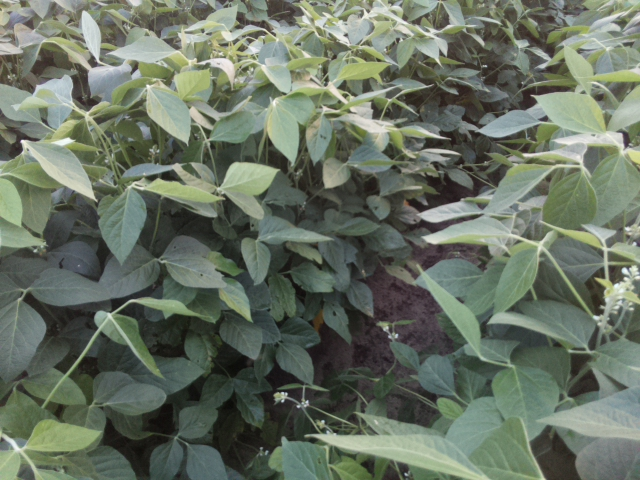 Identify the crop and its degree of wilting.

soybean, leaves with no wilting
